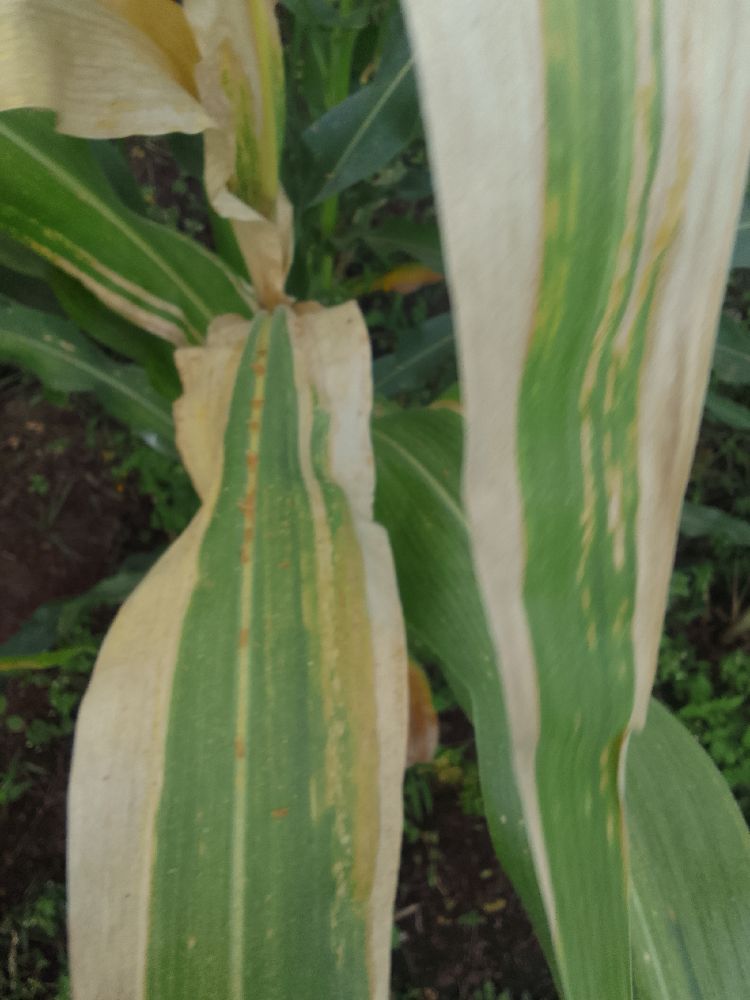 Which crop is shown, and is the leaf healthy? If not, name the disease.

maize, maize lethal necrosis
